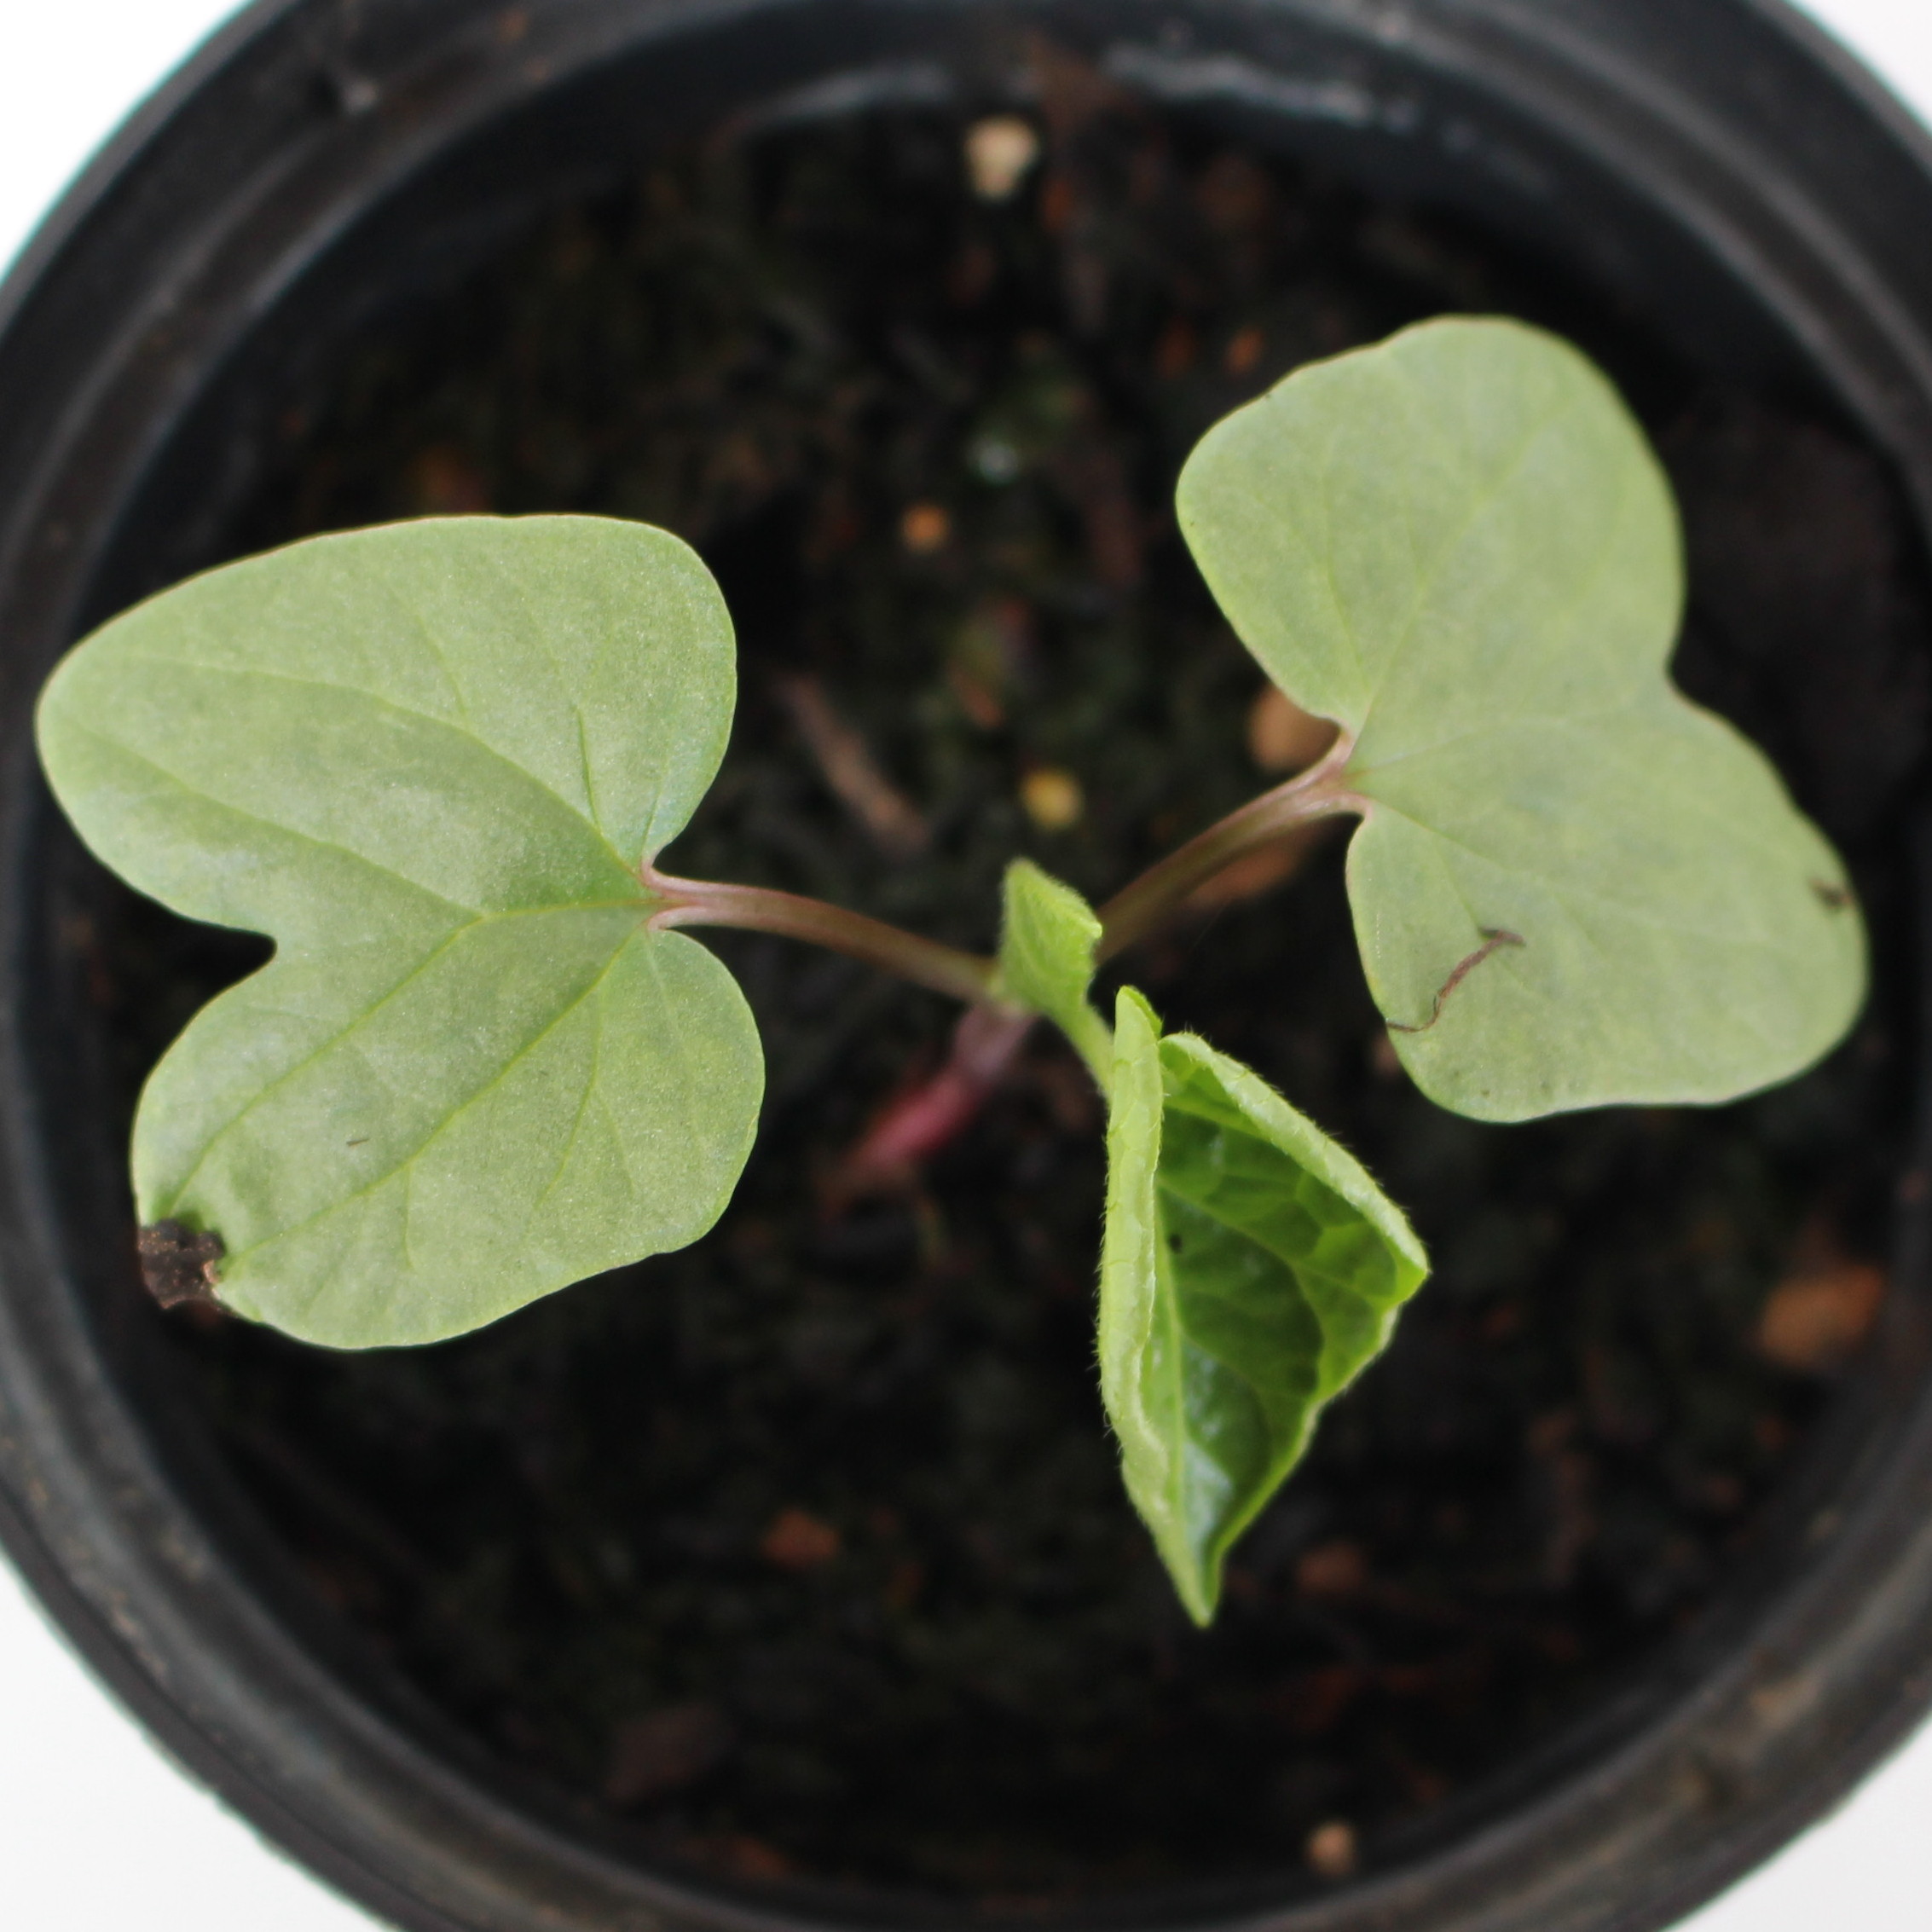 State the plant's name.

Convolvulus arvensis
